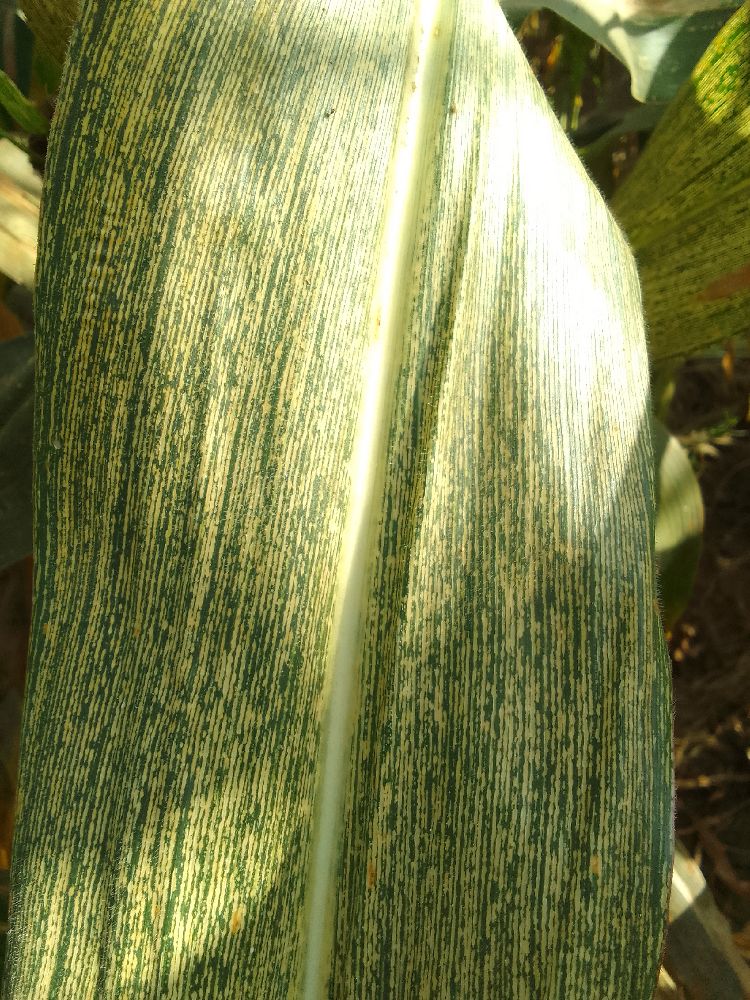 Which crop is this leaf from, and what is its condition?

maize, maize streak virus
